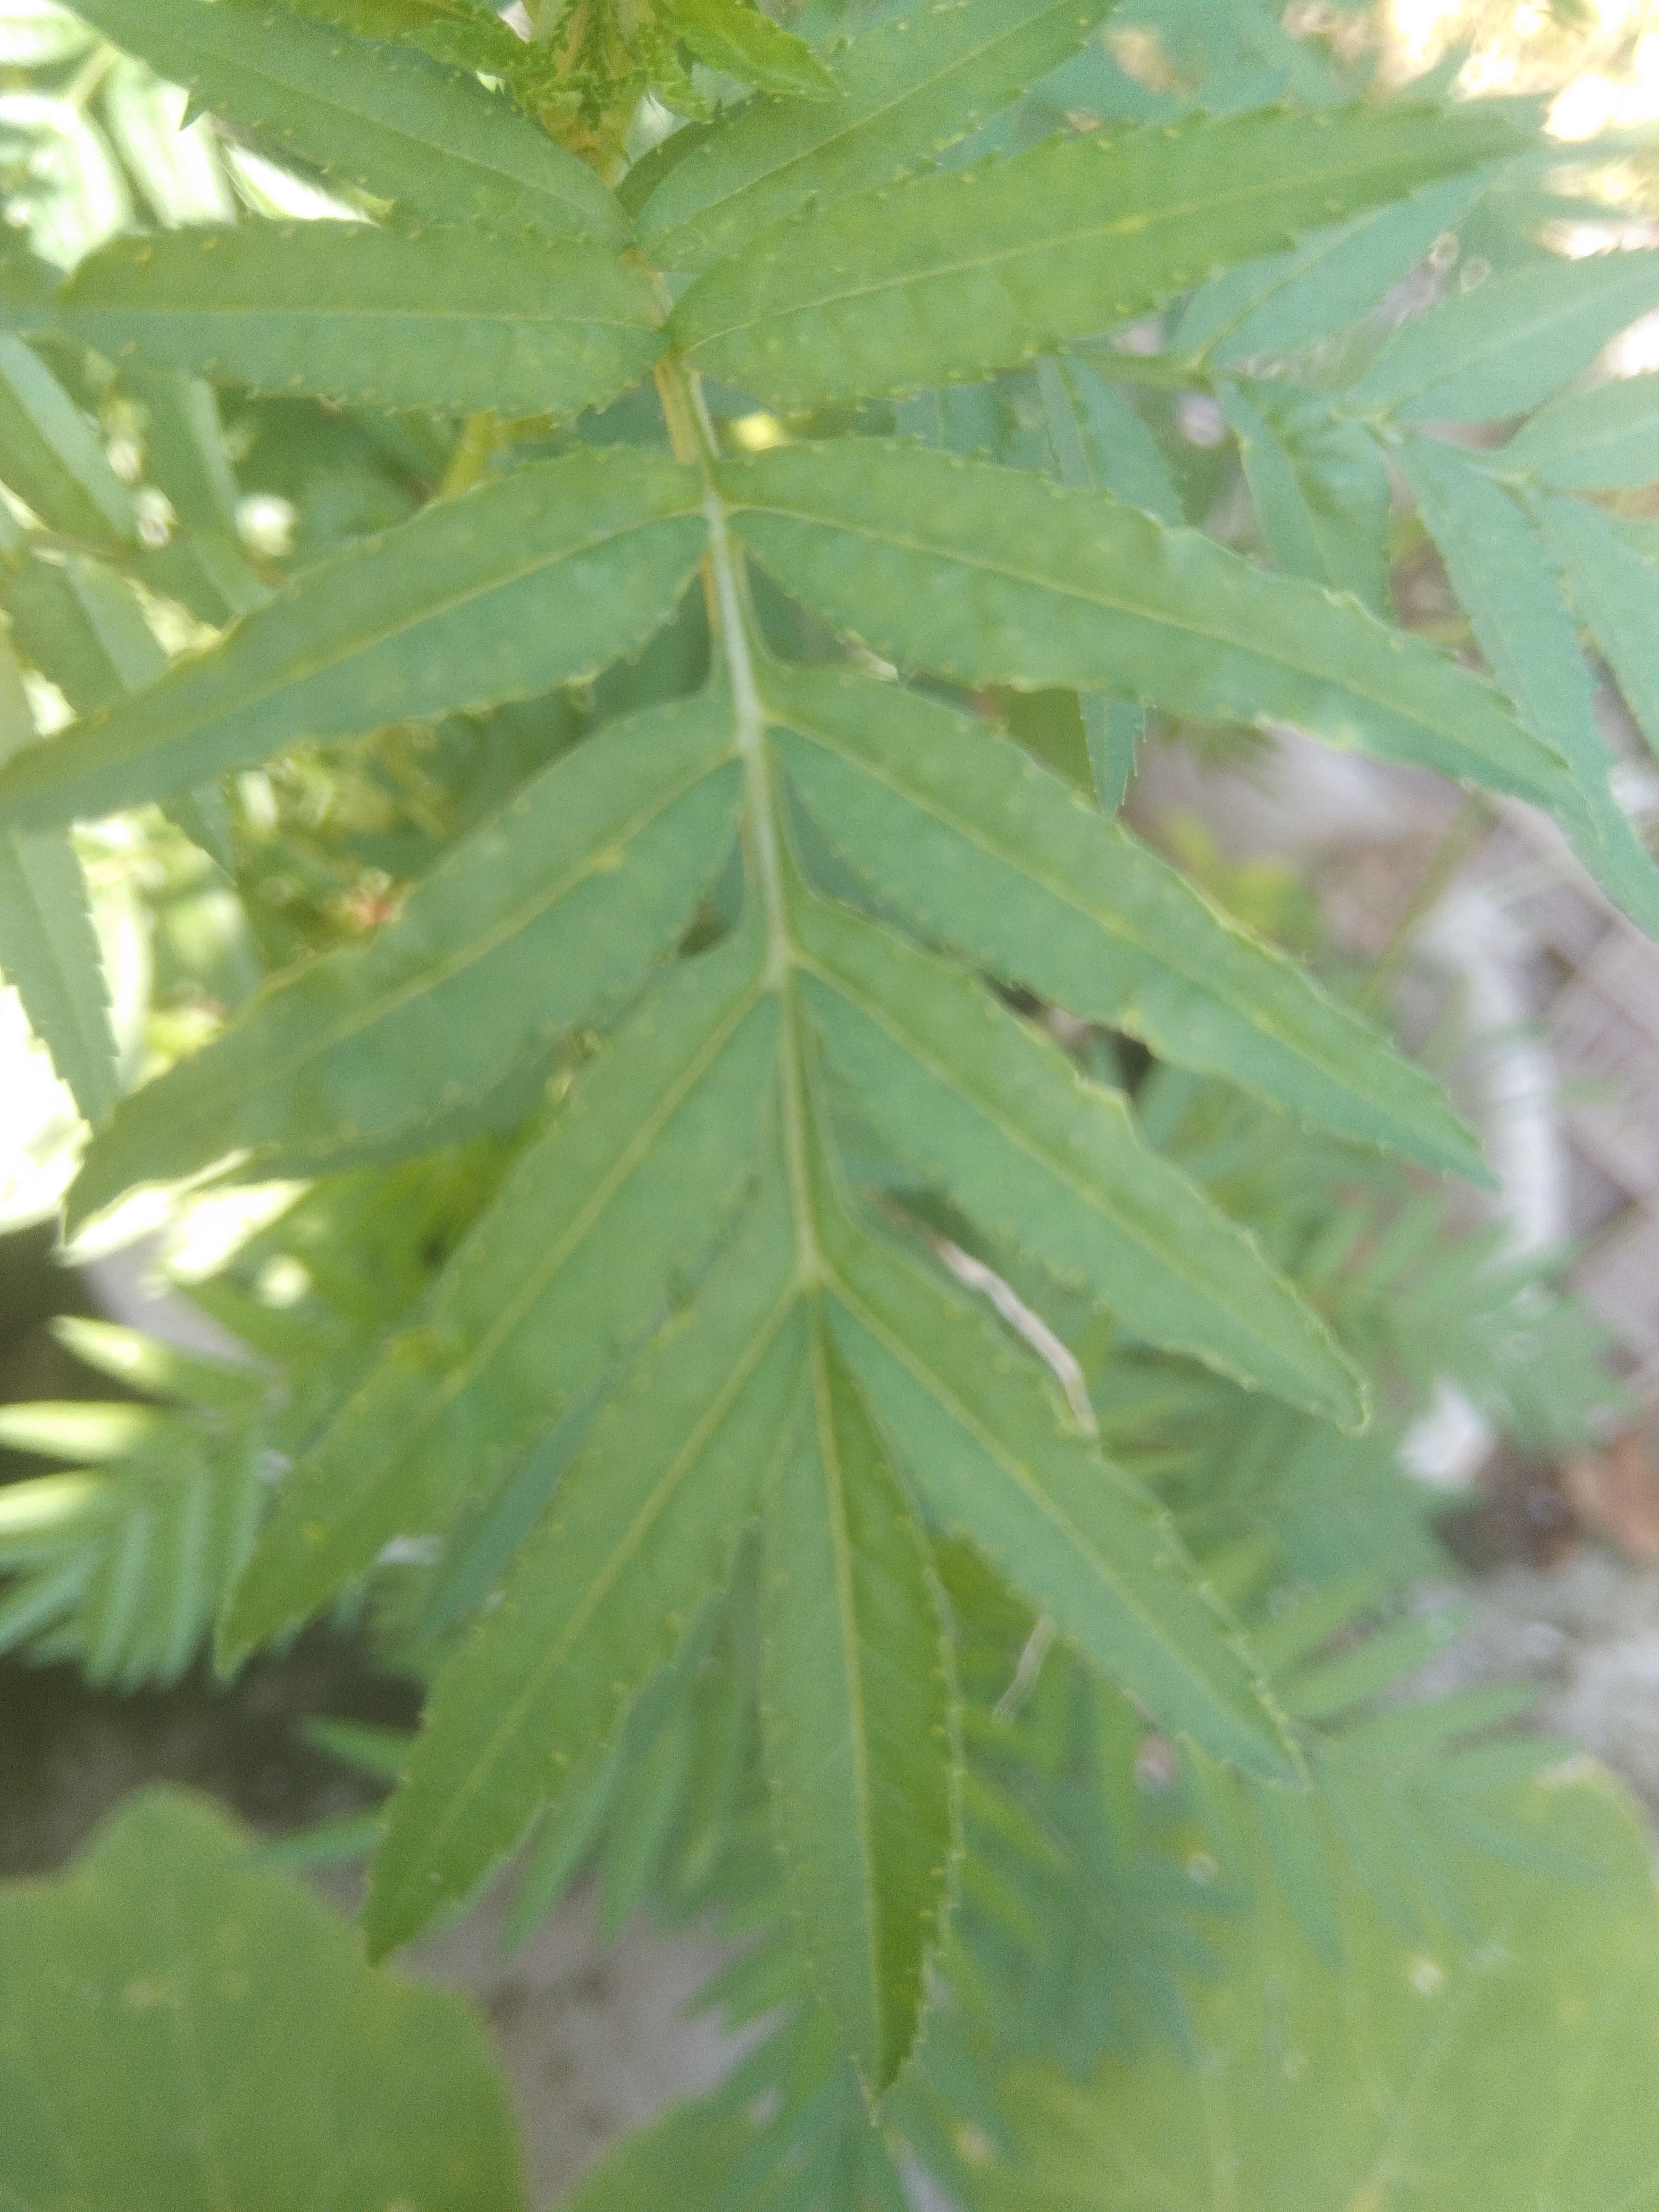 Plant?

marigold
